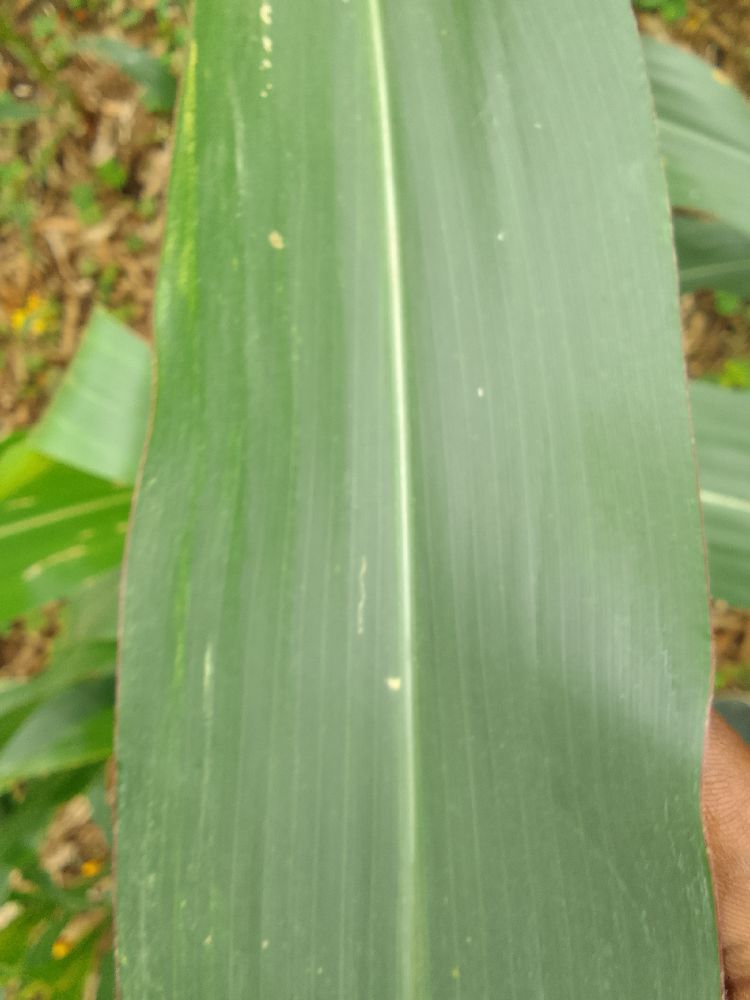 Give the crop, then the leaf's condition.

maize, healthy
